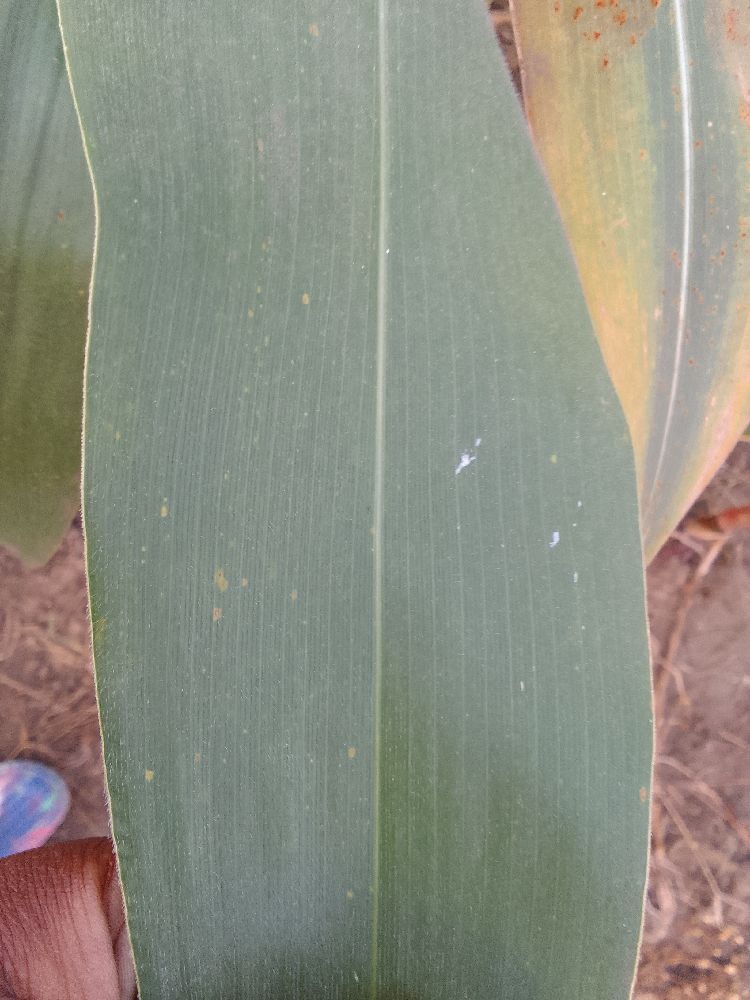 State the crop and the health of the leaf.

maize, healthy
